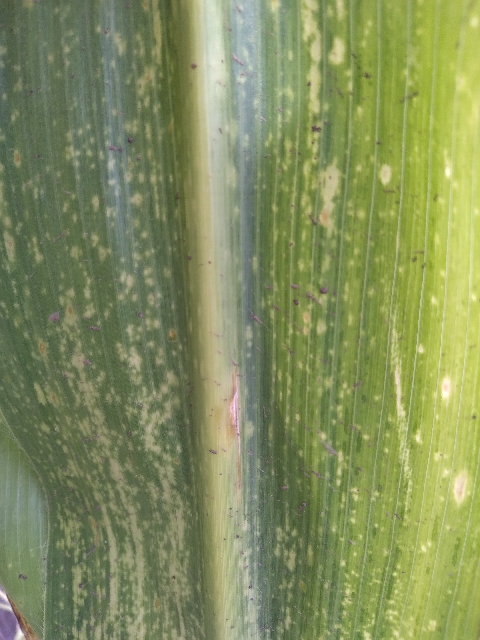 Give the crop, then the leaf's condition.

maize, maize lethal necrosis
